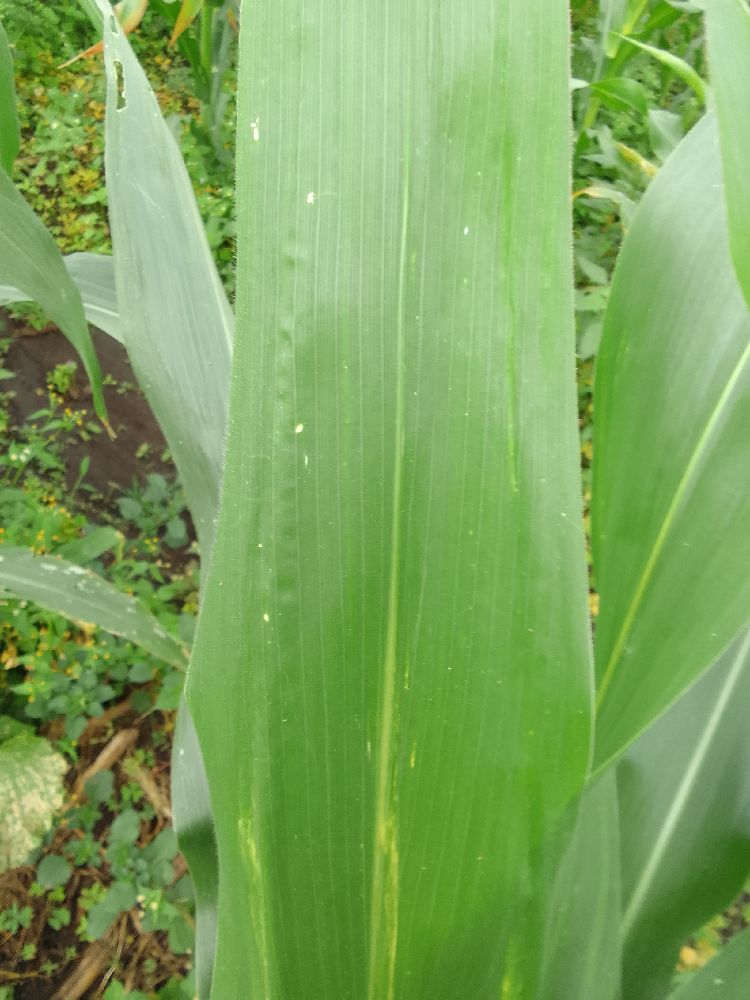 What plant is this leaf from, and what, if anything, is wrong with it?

maize, healthy
